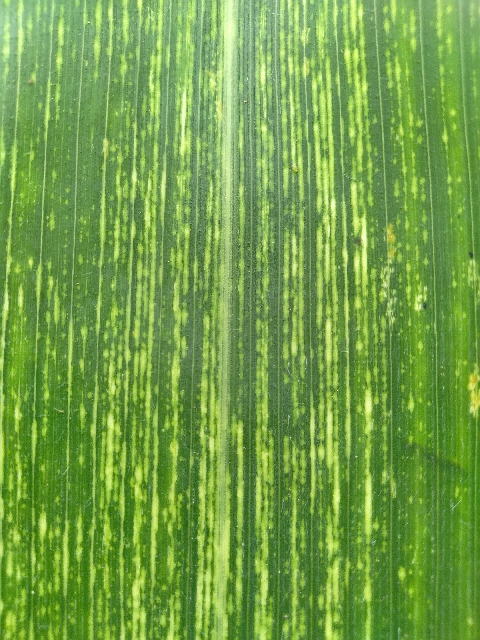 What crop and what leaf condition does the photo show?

maize, maize streak virus
